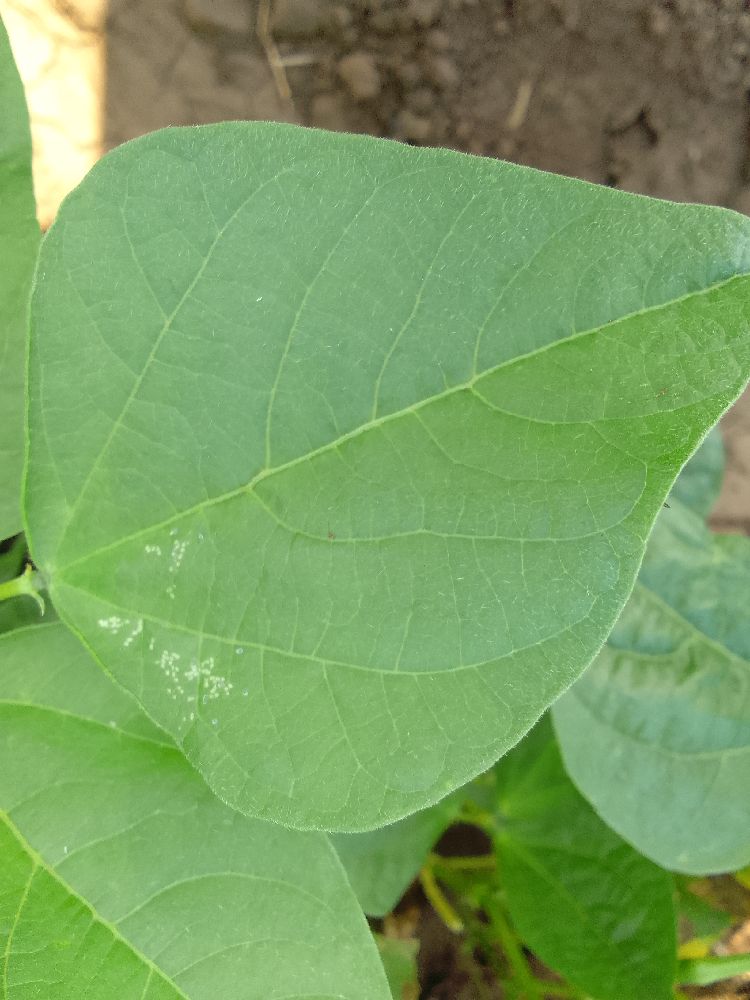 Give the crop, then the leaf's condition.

common bean, healthy
